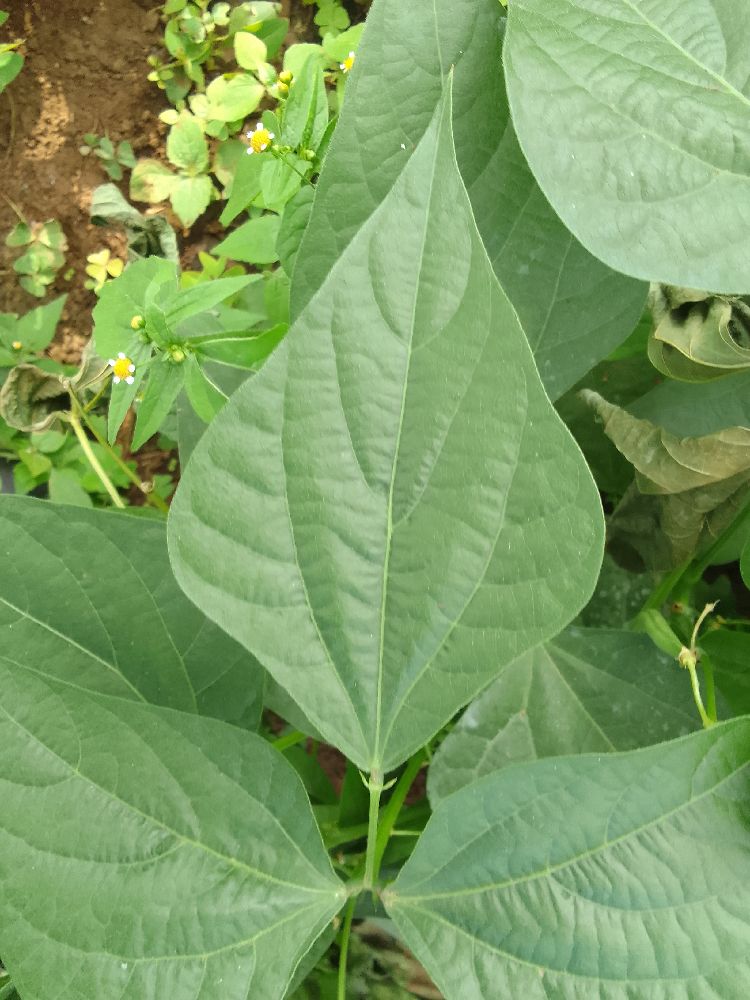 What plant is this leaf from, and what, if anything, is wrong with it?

common bean, healthy
